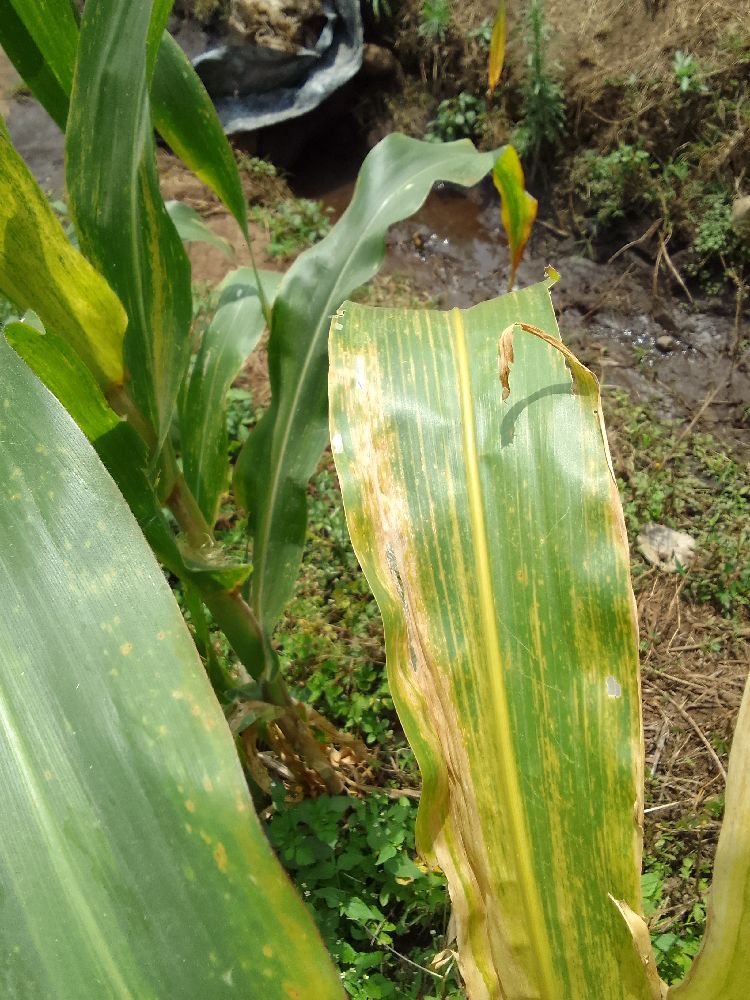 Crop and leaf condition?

maize, maize lethal necrosis
